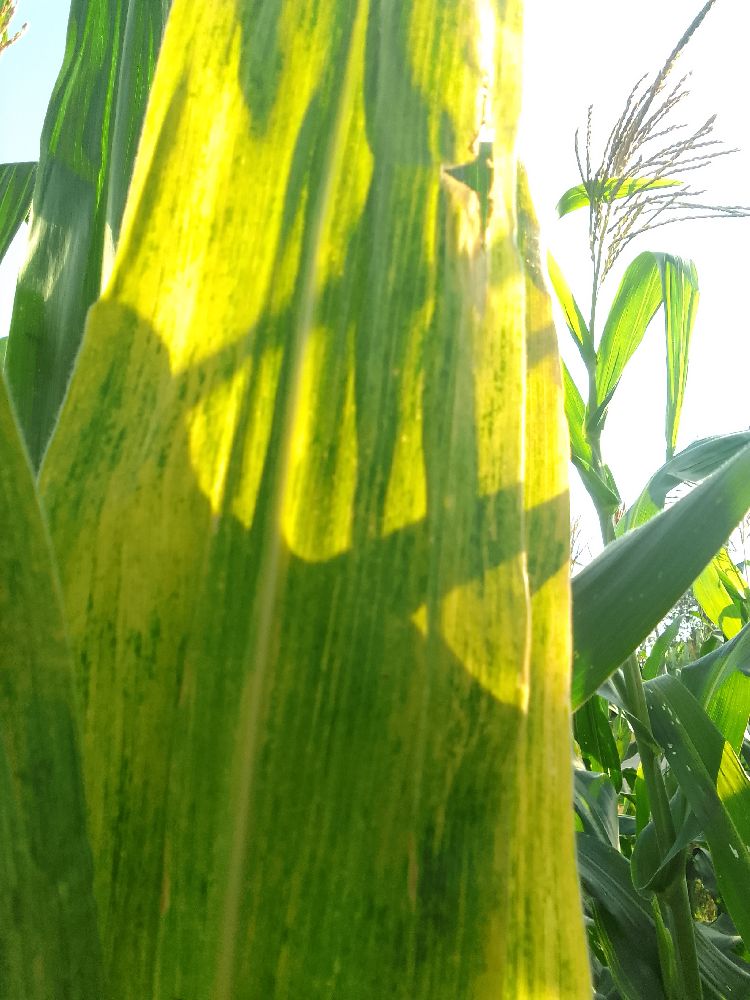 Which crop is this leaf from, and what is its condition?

maize, maize lethal necrosis
